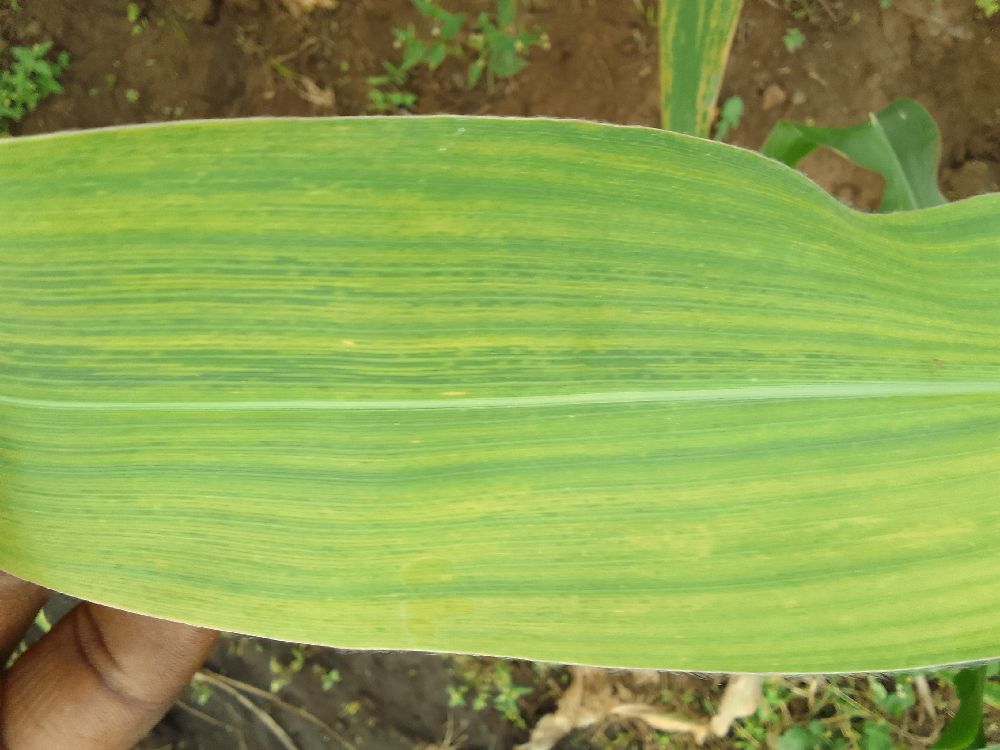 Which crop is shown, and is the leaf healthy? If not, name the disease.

maize, maize lethal necrosis
